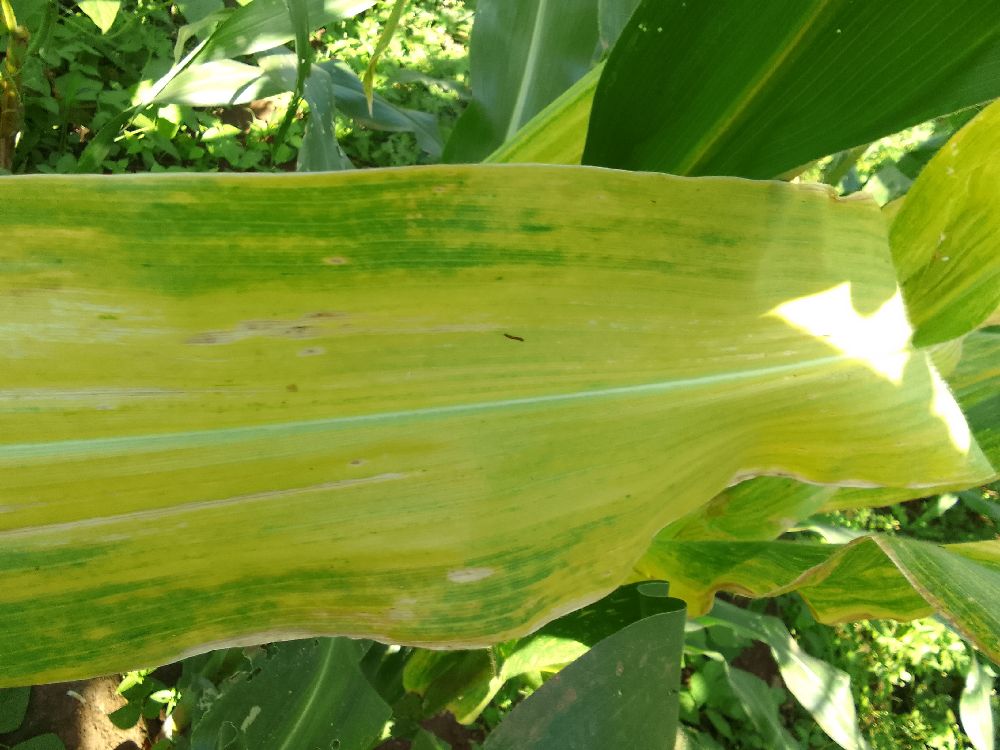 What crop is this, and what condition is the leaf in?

maize, maize lethal necrosis
